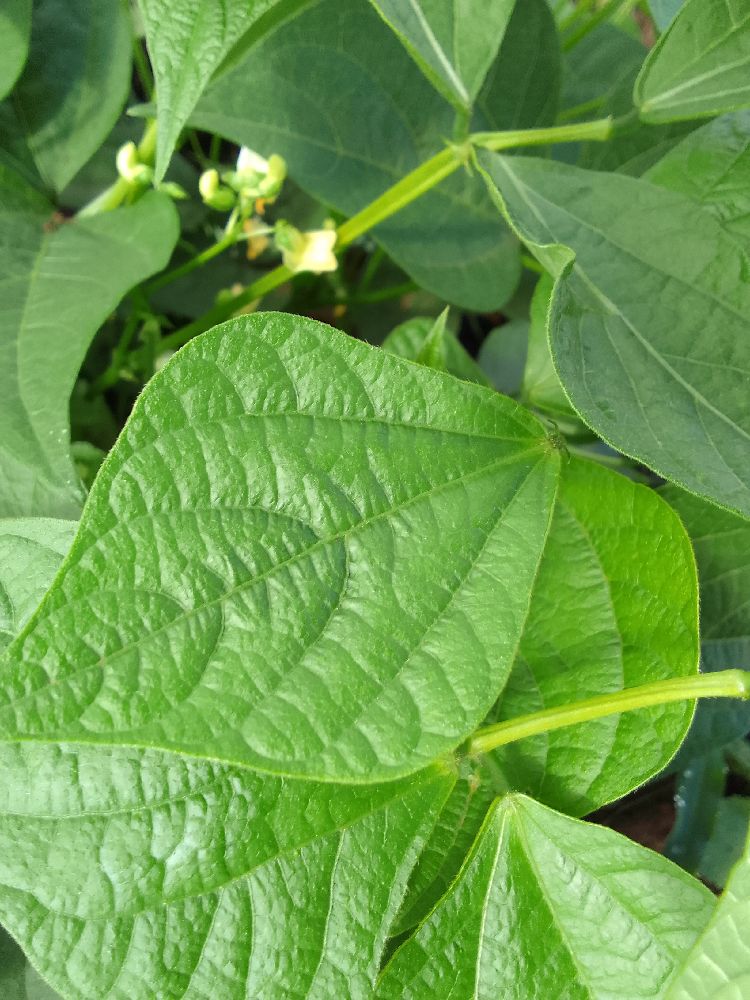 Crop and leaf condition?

common bean, healthy
